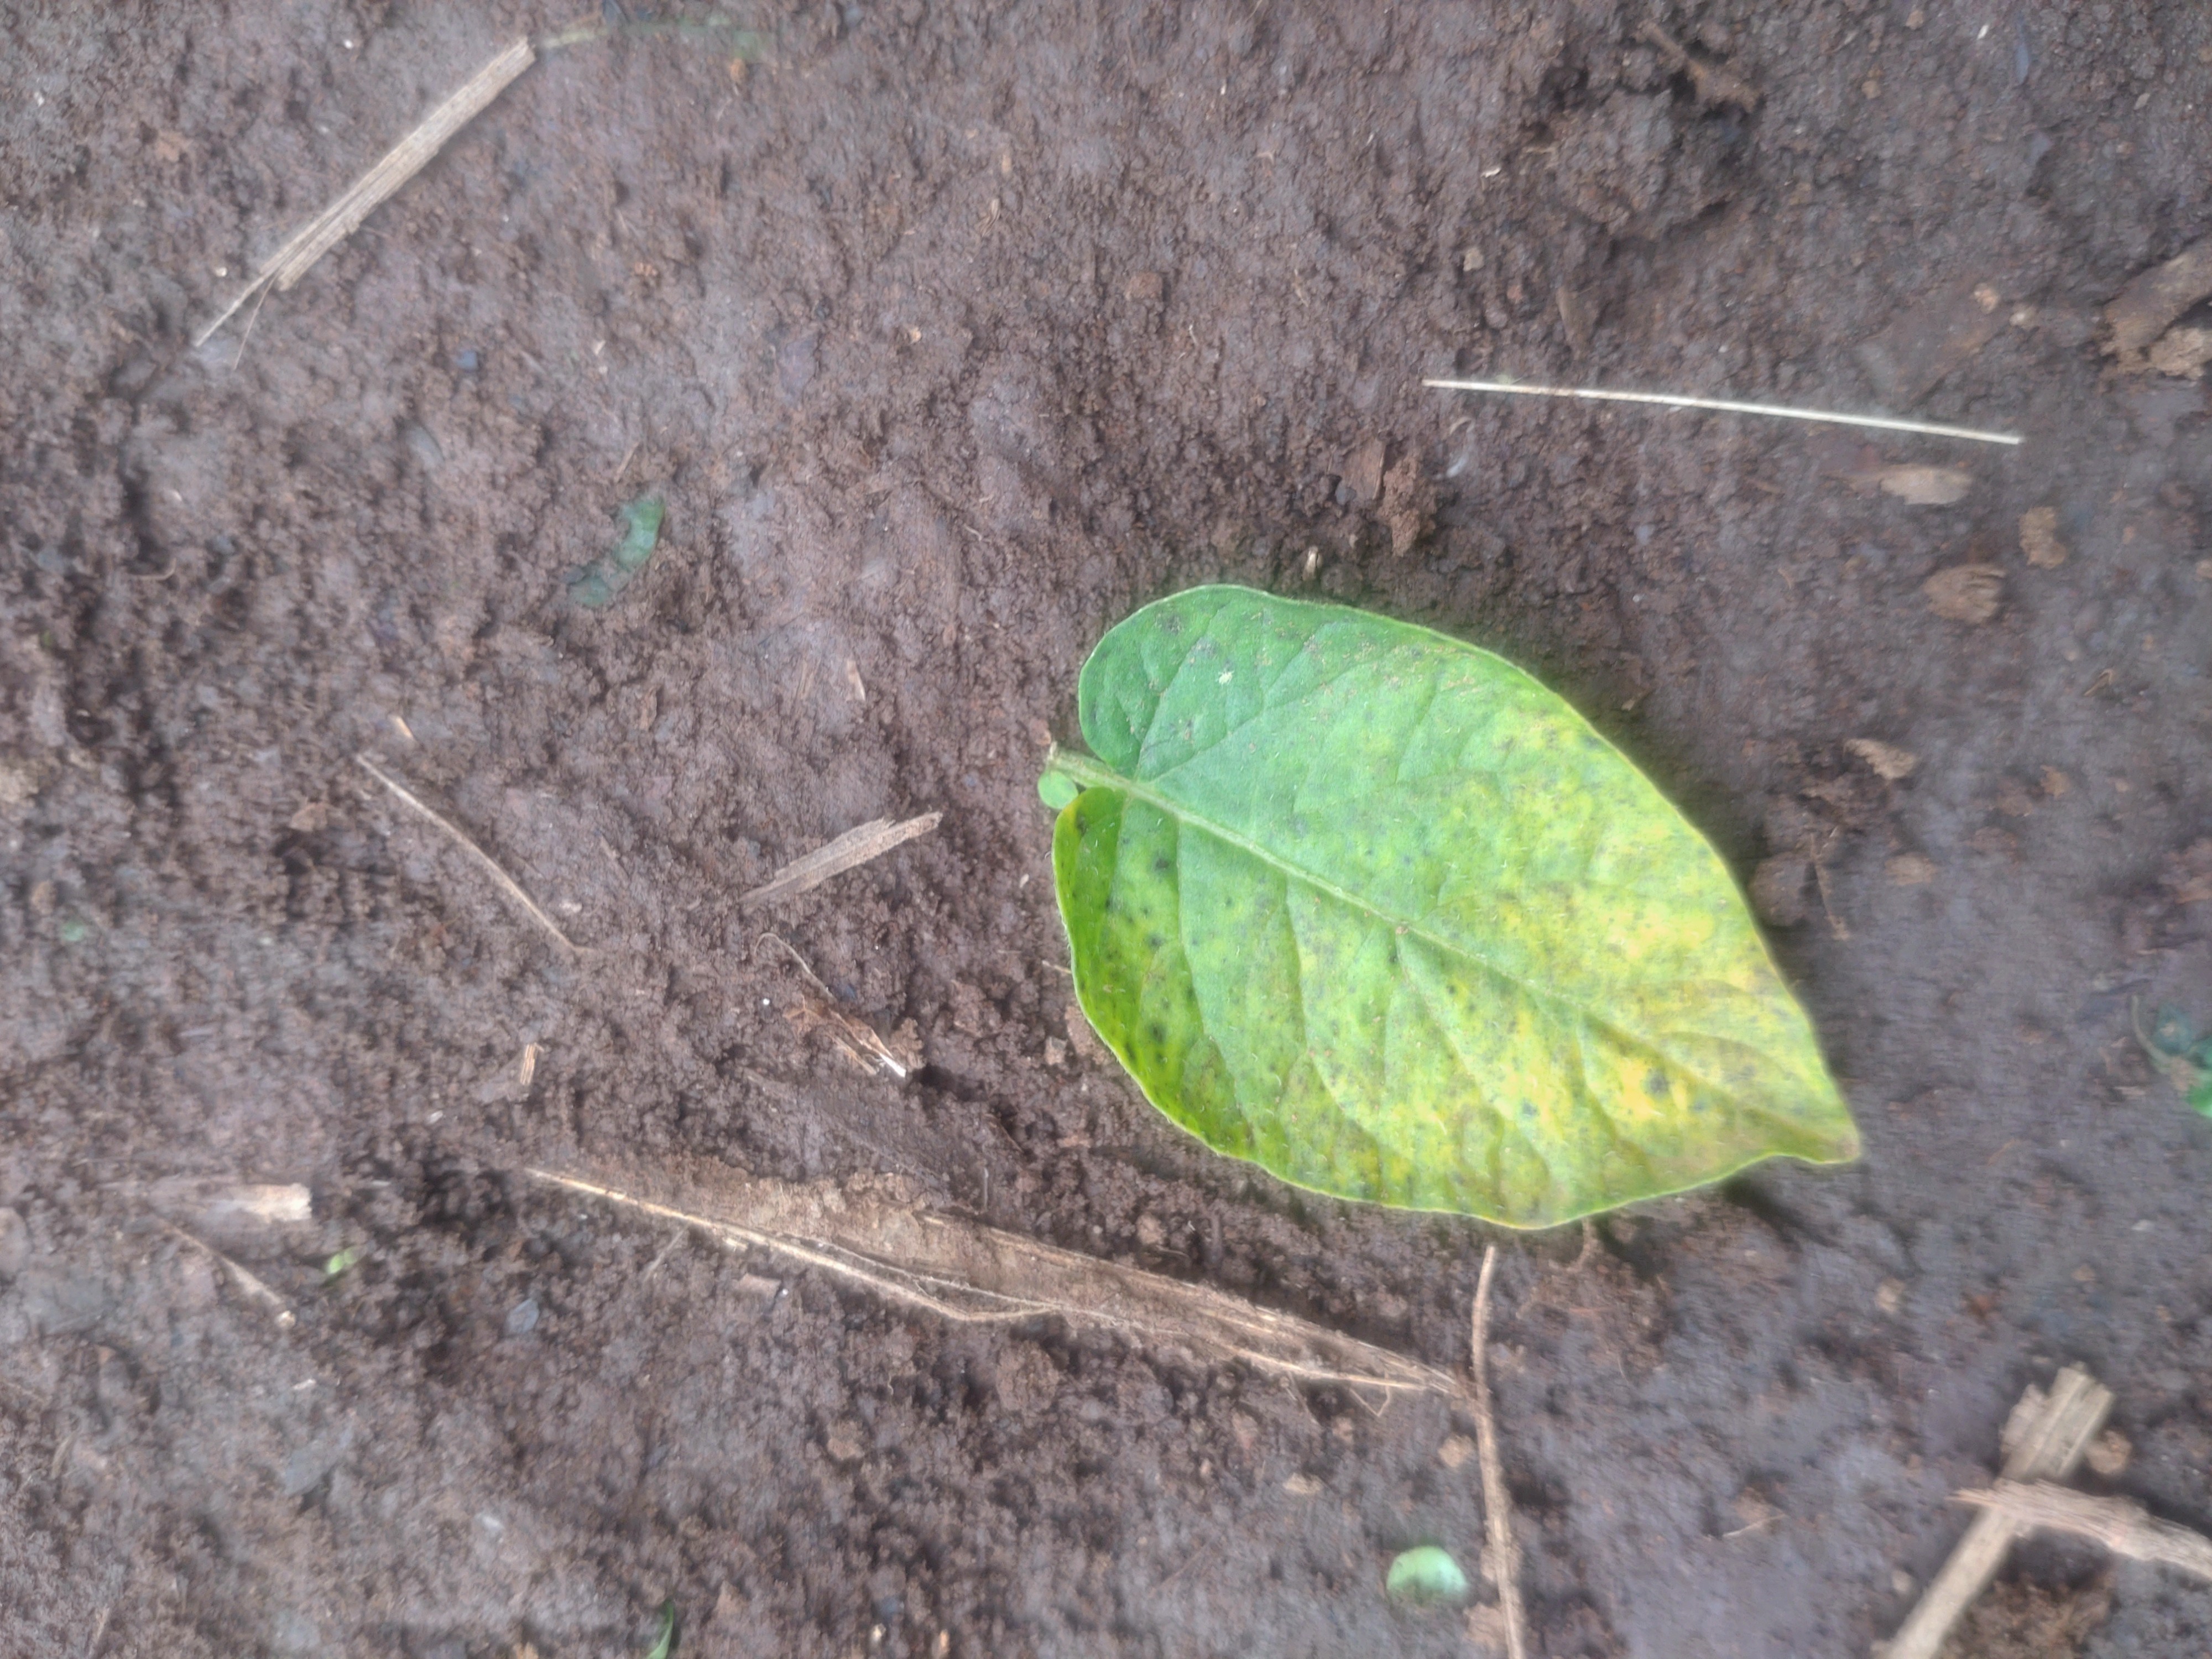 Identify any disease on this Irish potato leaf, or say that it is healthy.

late blight
